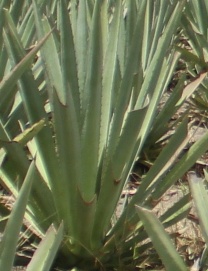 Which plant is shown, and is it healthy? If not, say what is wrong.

agave, healthy
